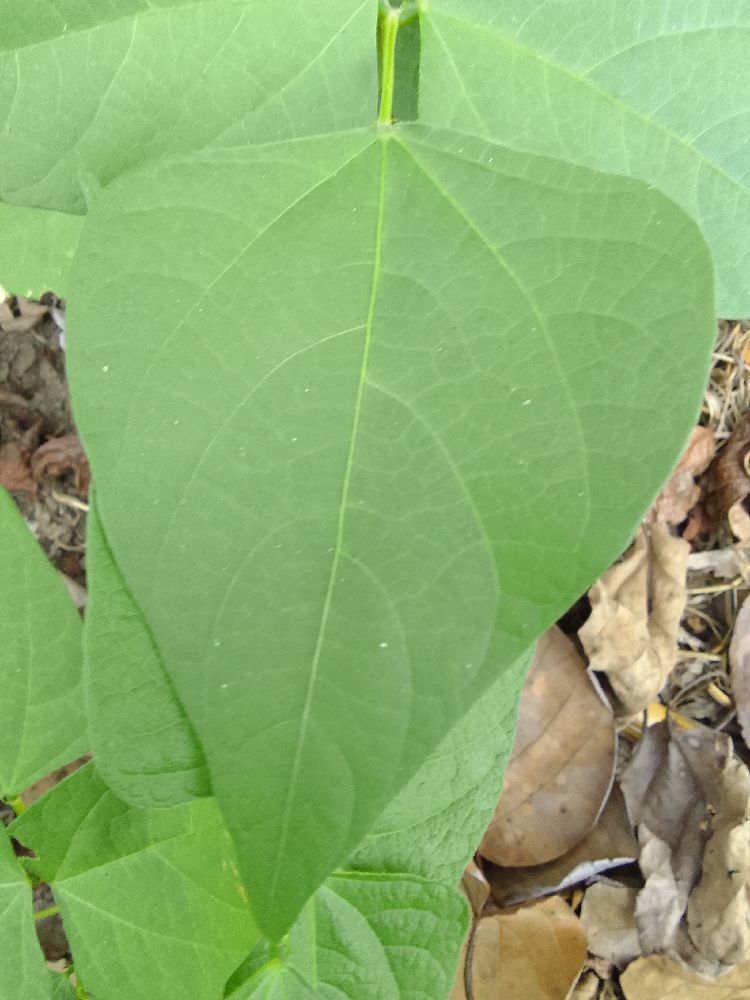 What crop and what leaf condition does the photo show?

common bean, healthy
